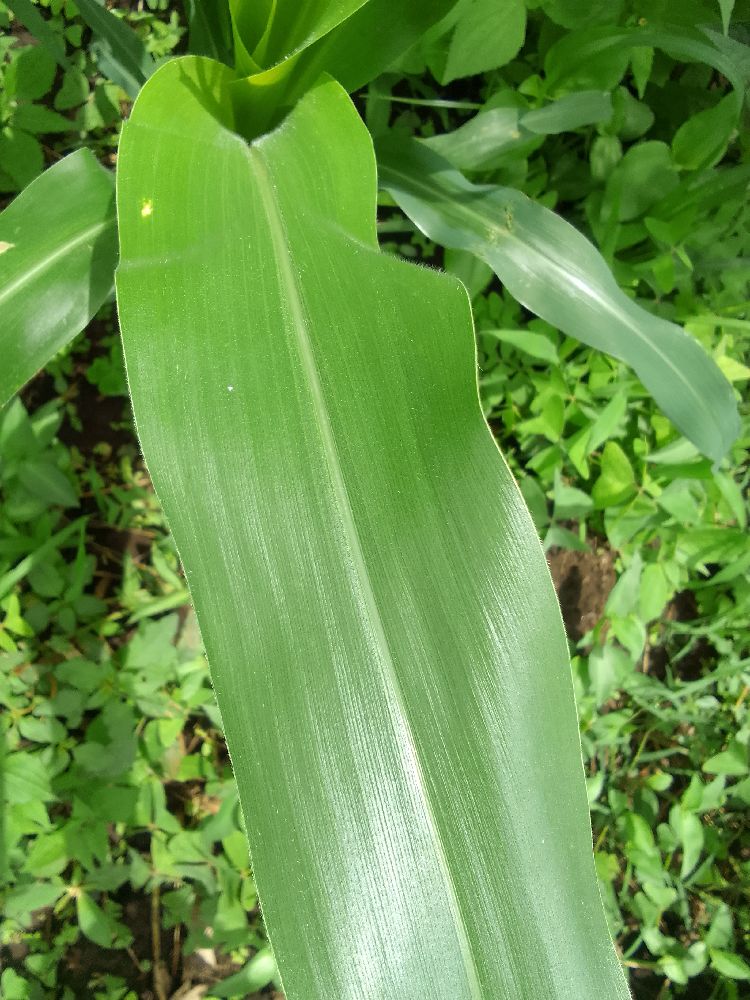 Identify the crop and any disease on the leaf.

maize, healthy
